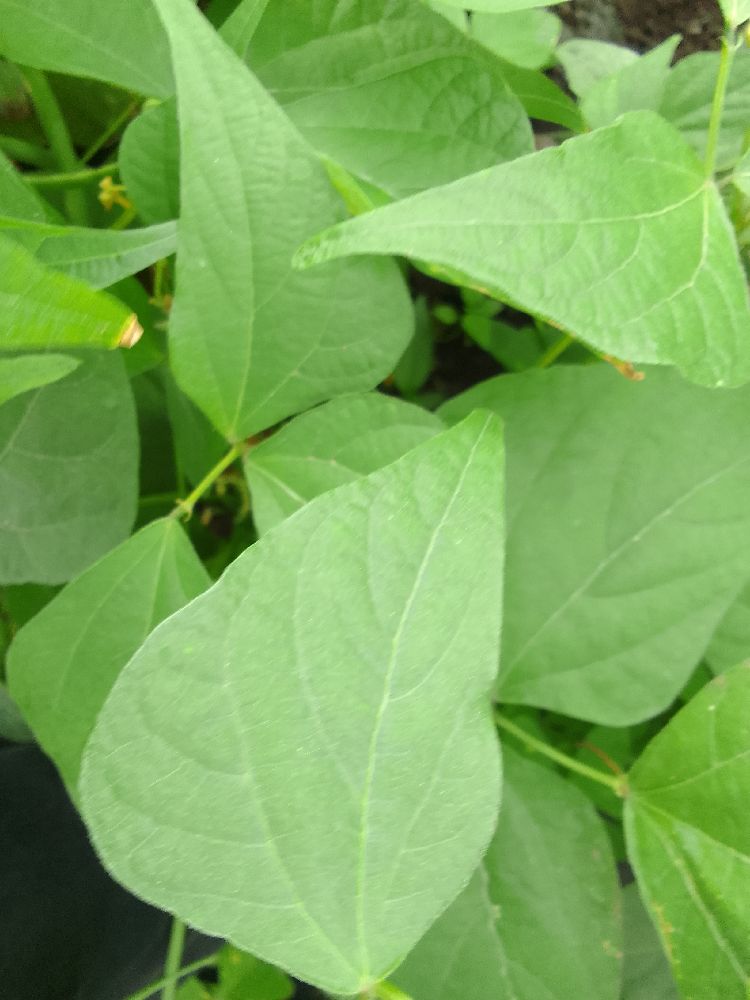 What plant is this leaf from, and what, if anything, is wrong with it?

common bean, healthy
